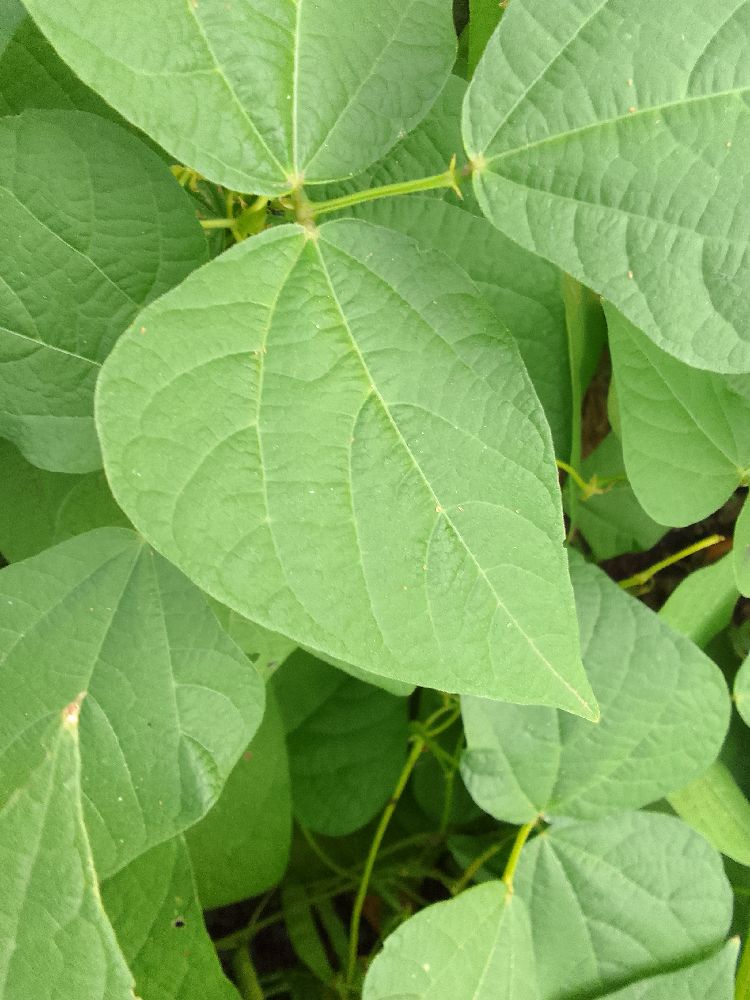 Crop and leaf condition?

common bean, healthy
